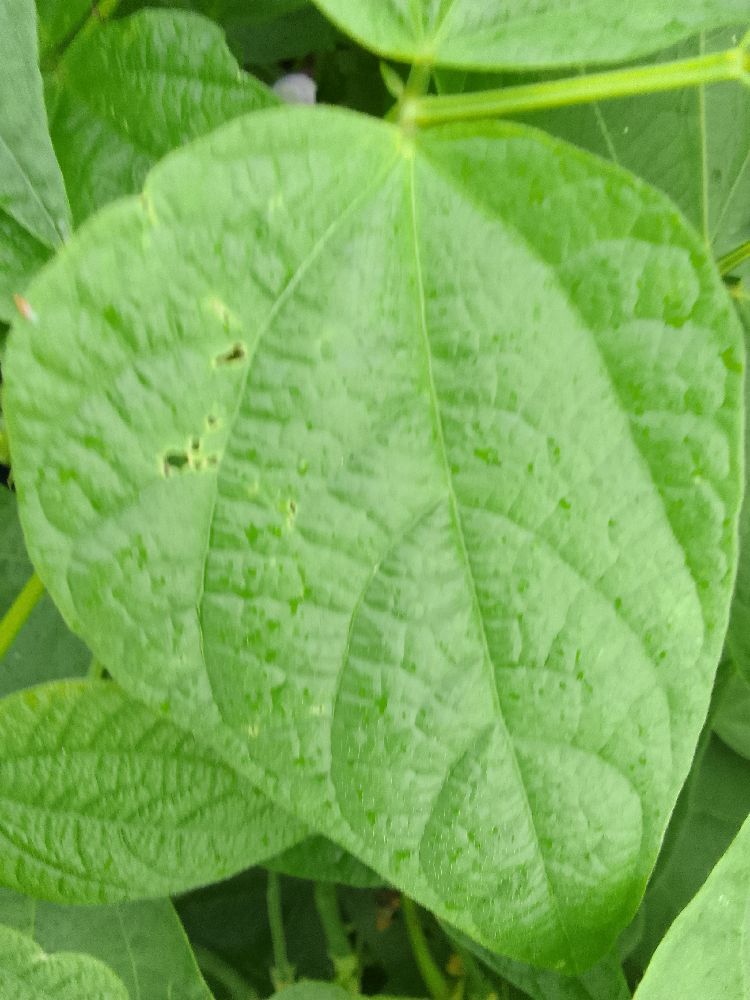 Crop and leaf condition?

common bean, healthy
